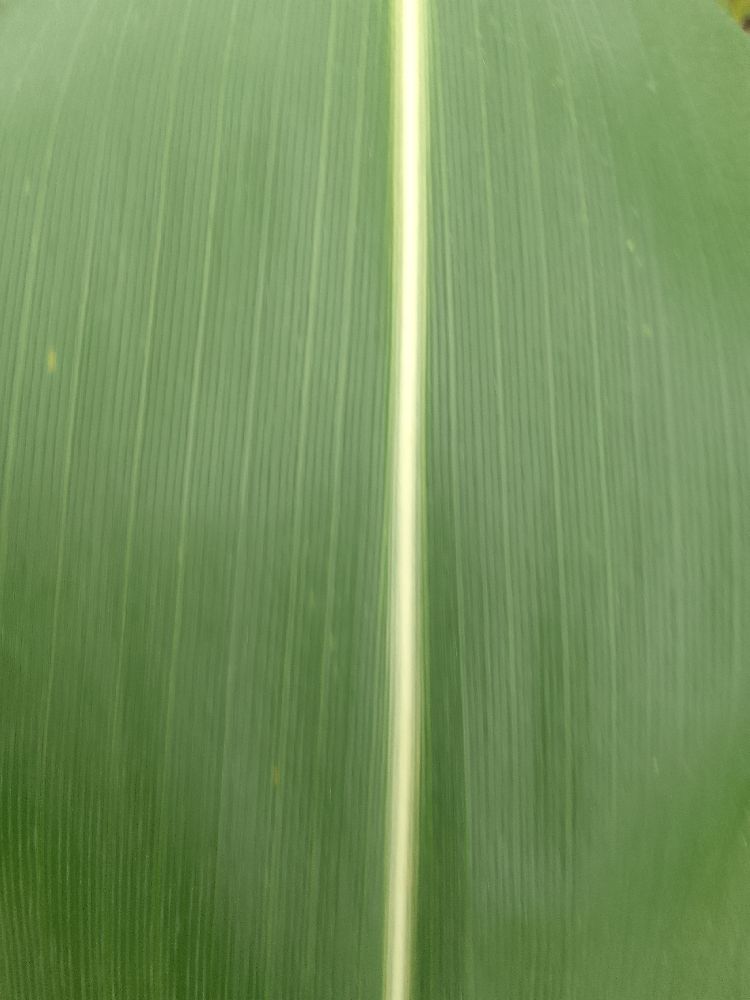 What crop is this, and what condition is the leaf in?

maize, healthy
